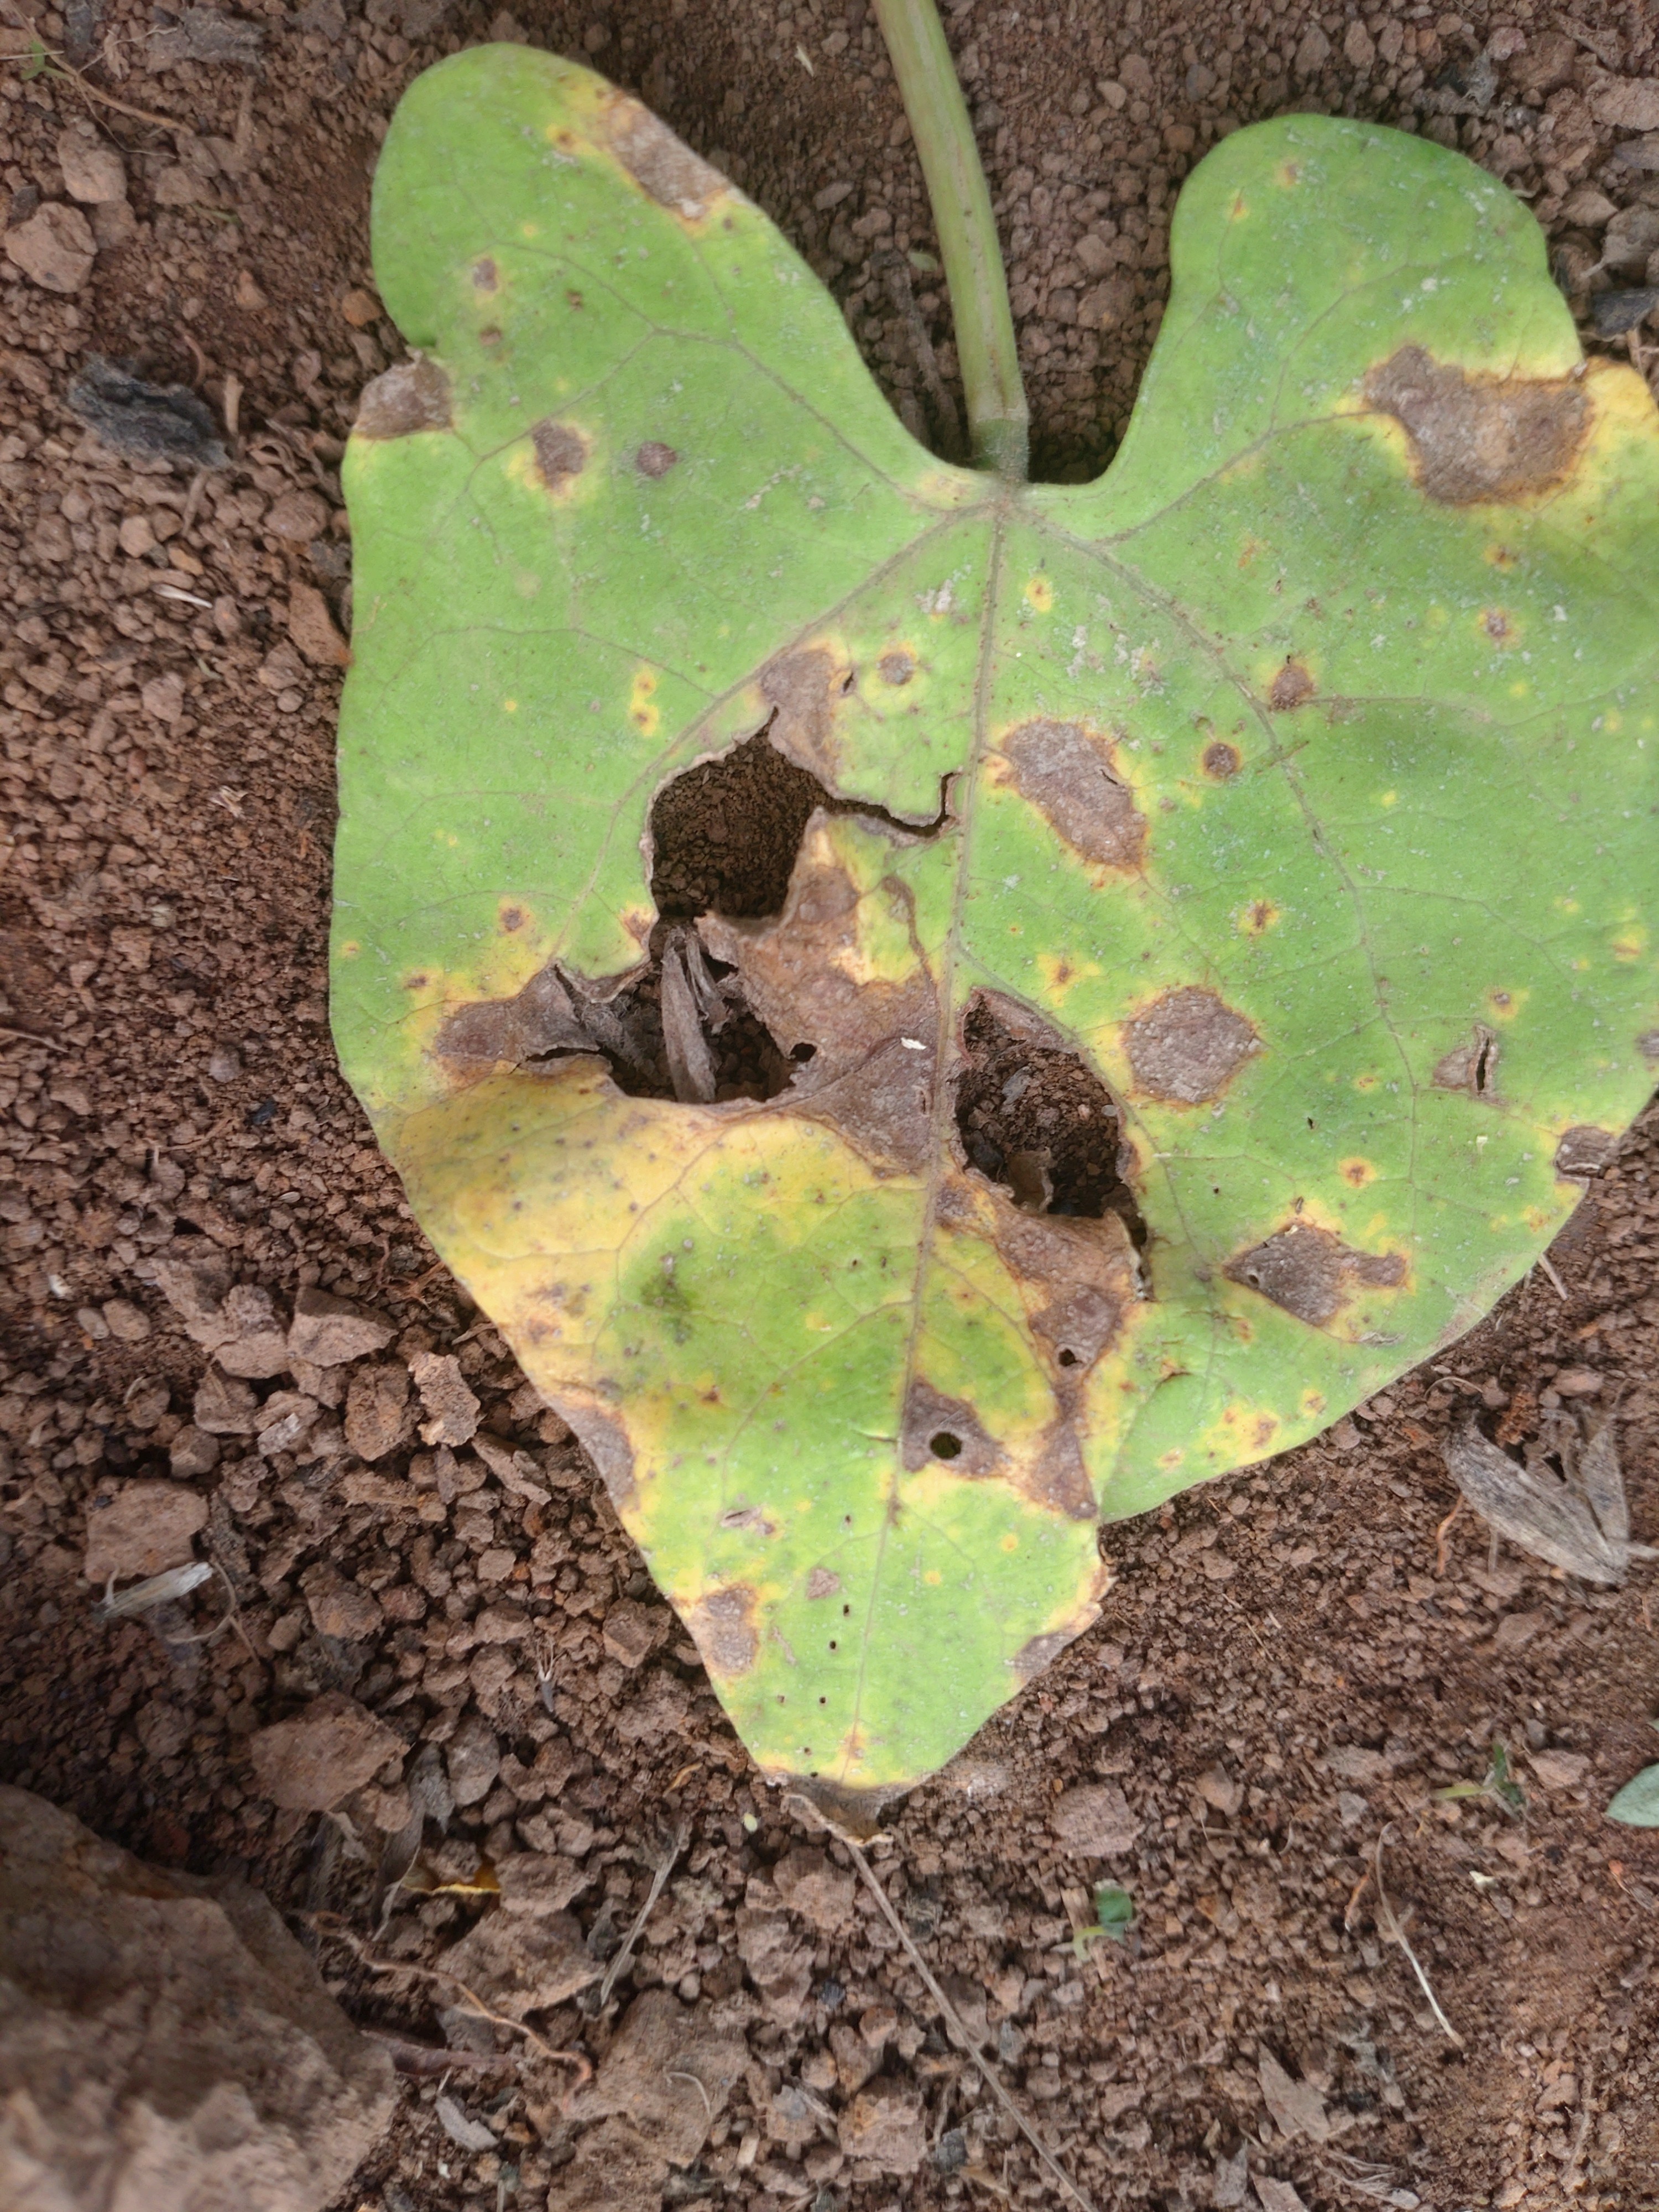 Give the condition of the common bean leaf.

rust
